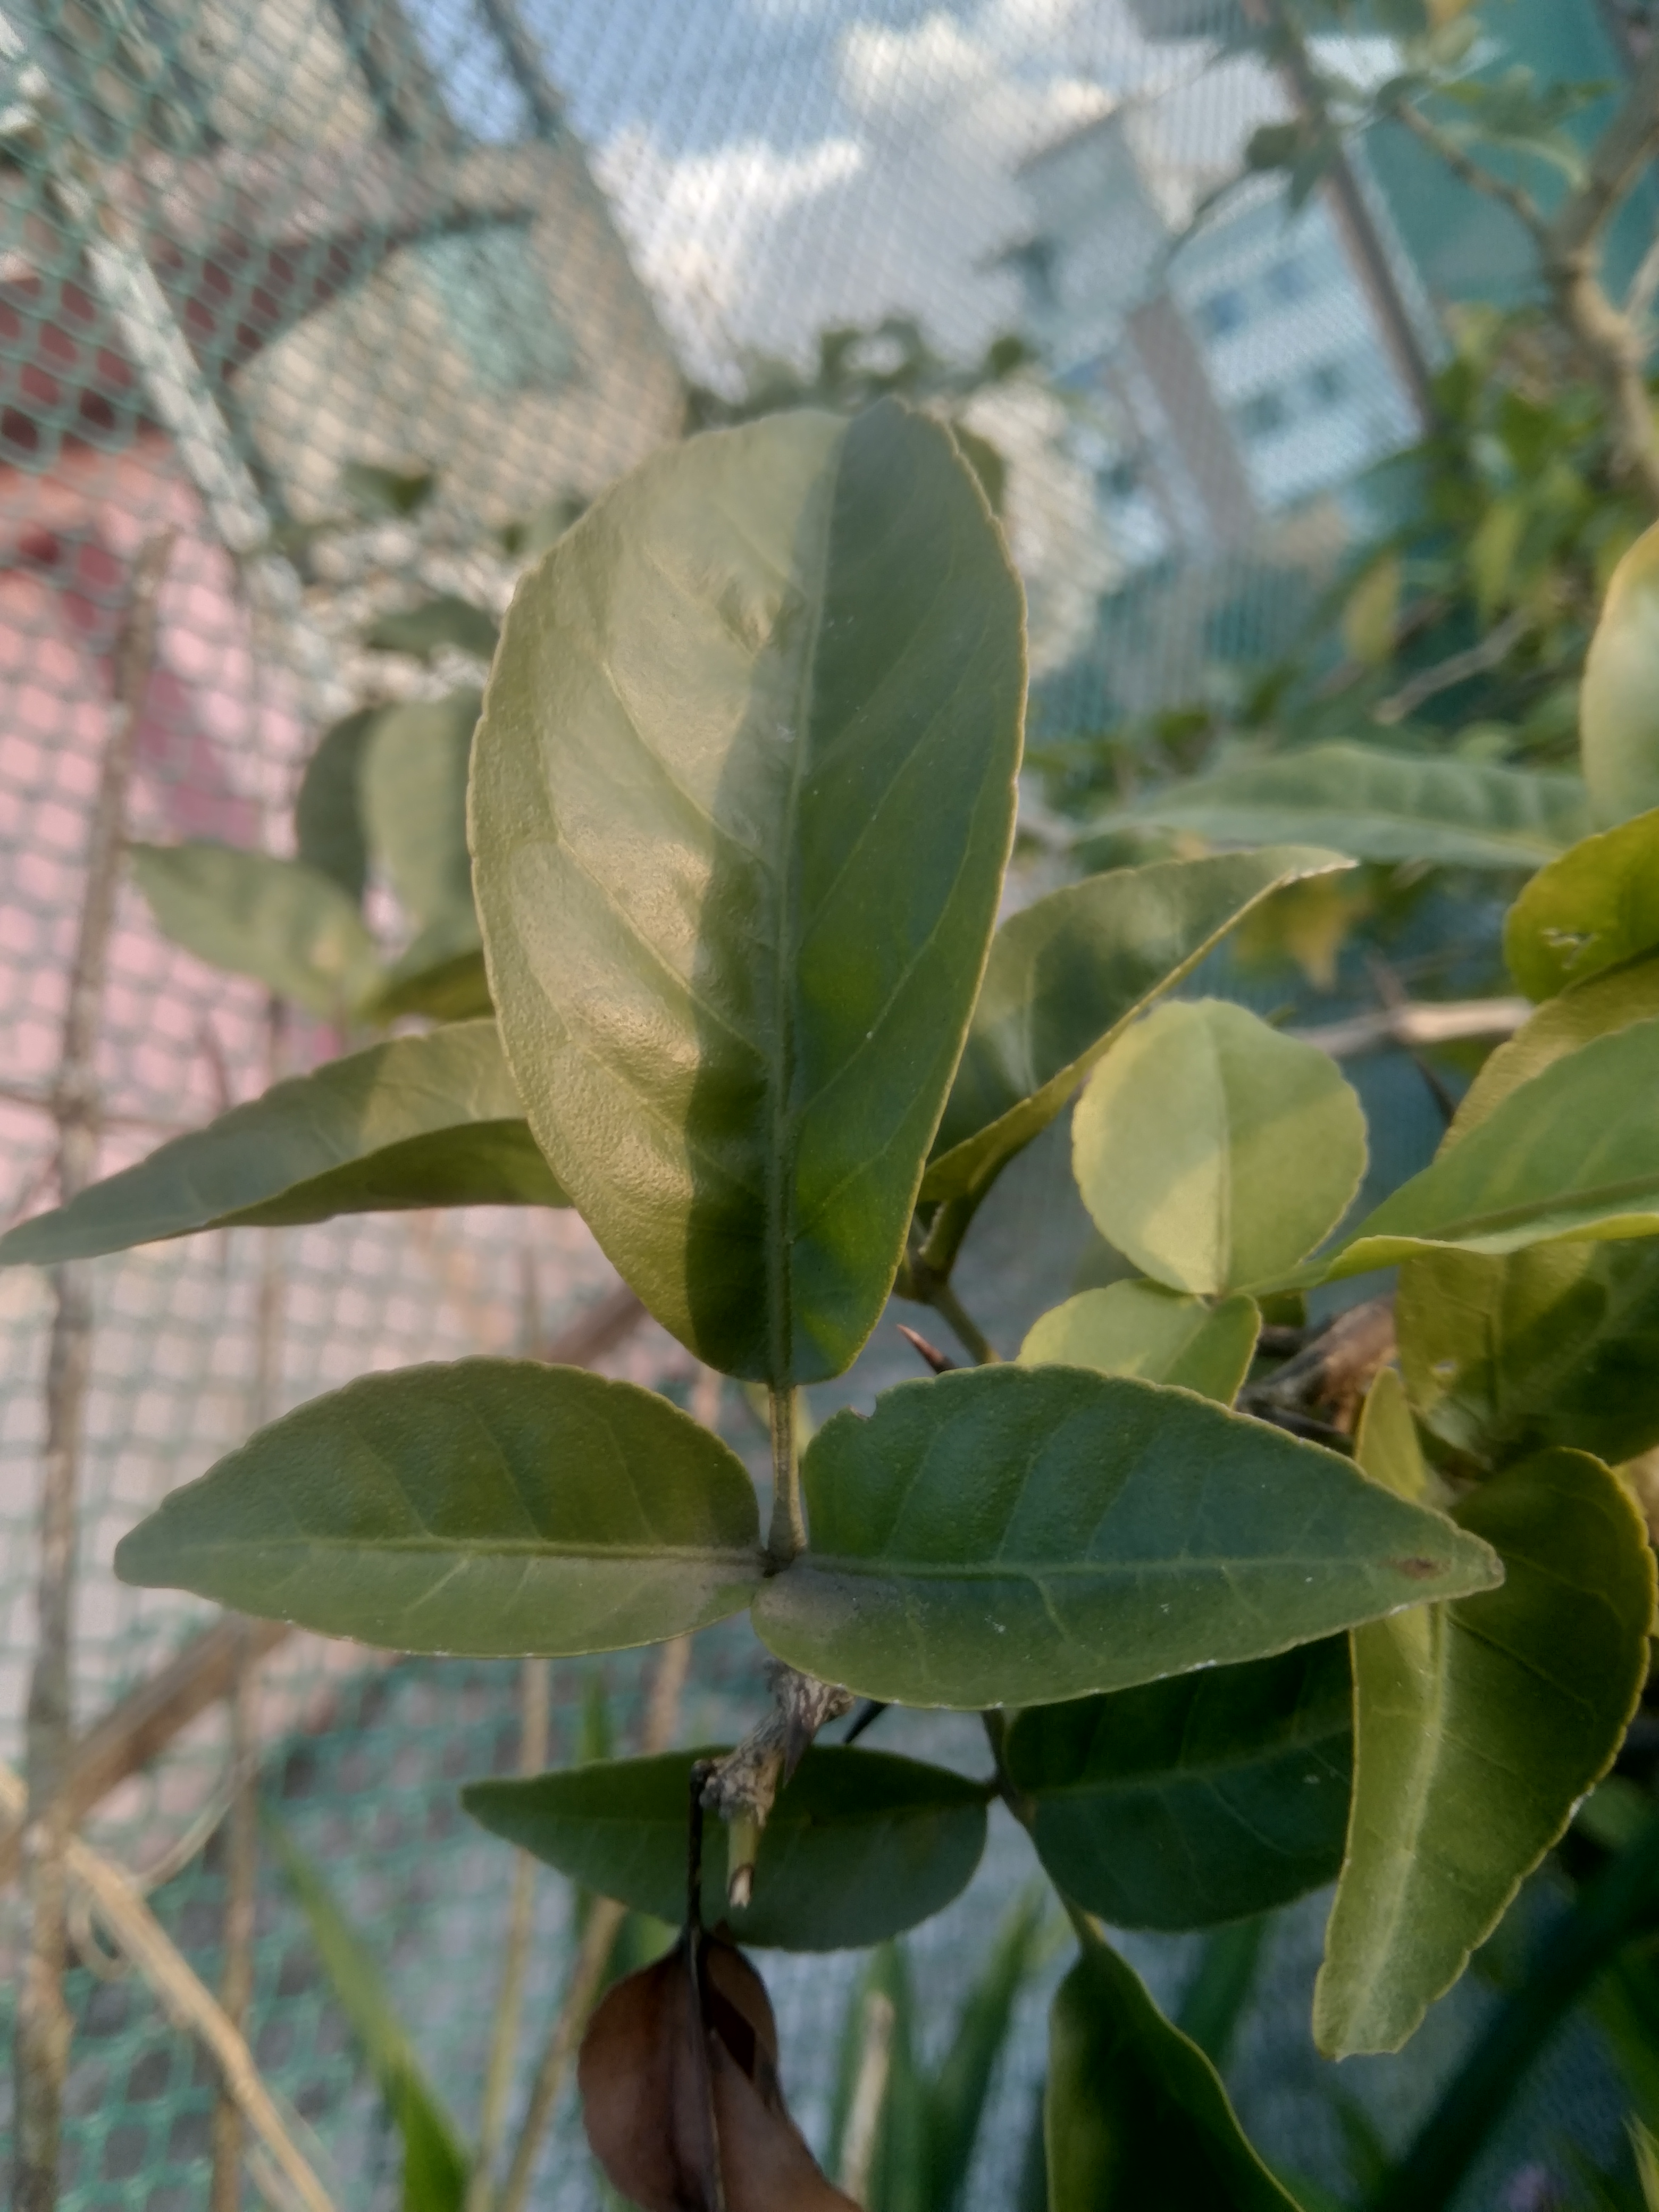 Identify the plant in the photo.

wood apple
